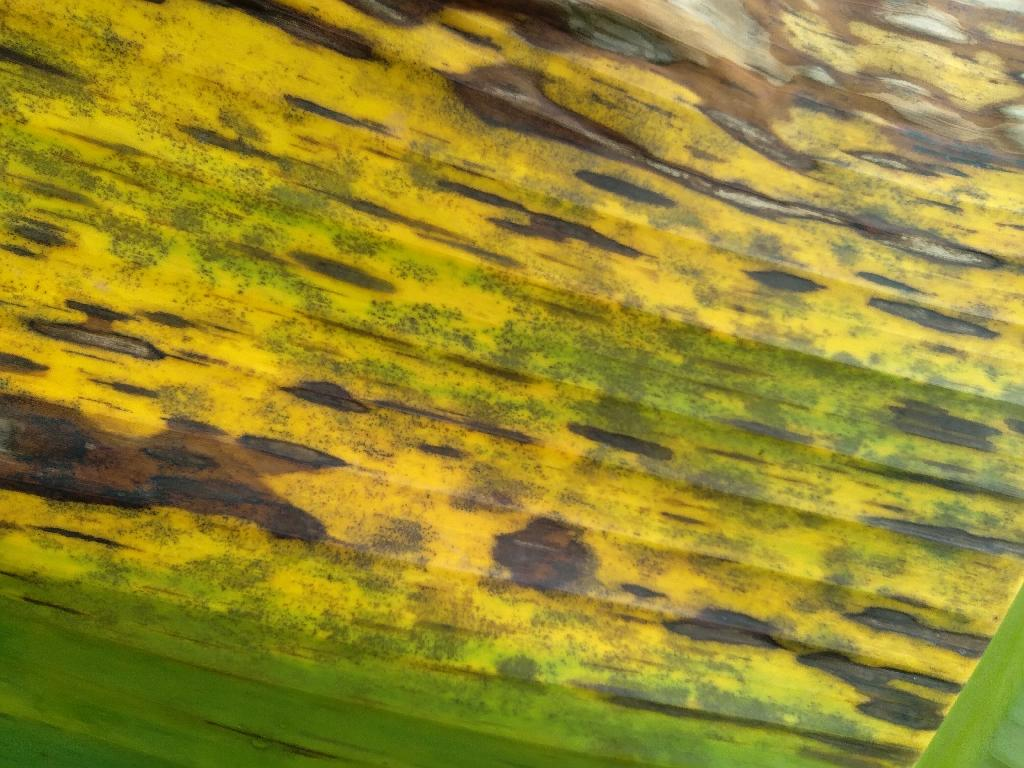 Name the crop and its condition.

banana, black sigatoka
